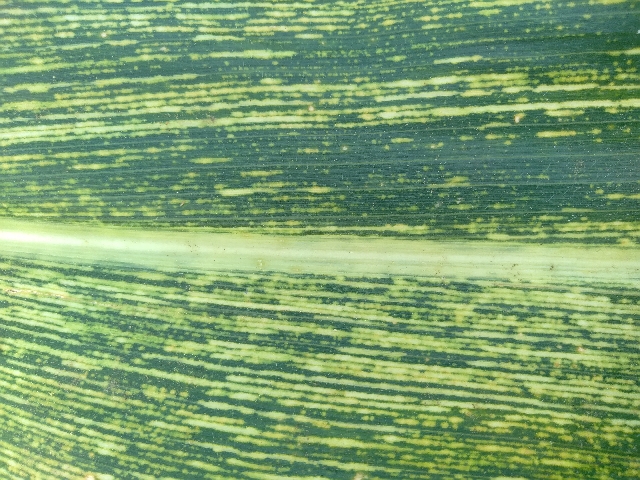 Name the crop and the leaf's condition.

maize, maize streak virus
